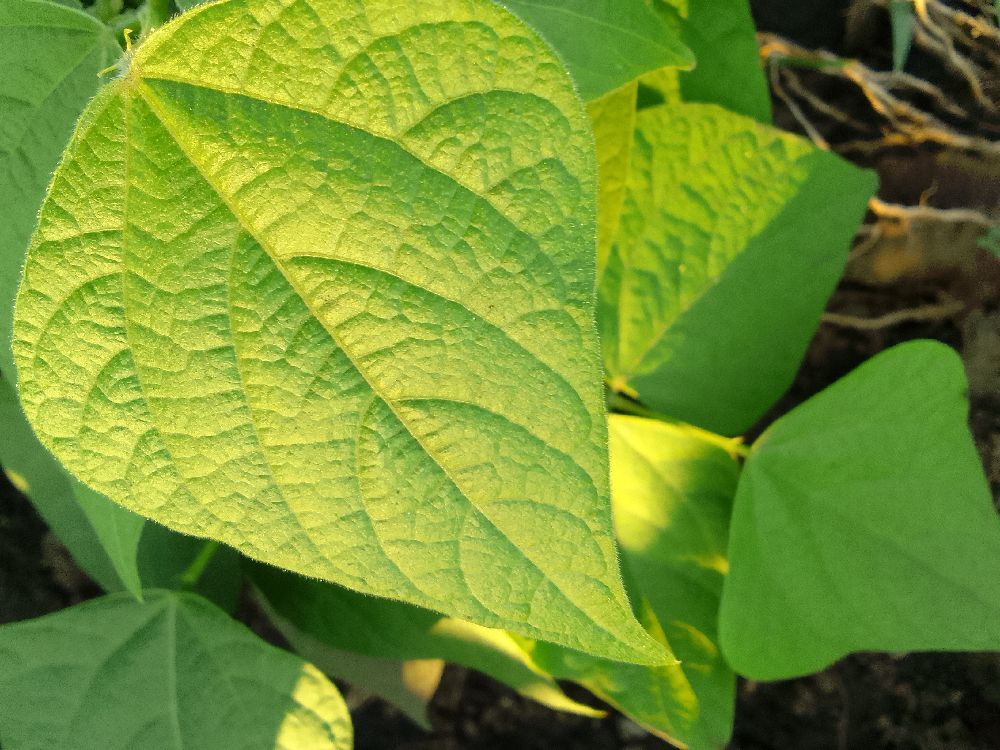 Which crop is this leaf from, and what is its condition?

common bean, healthy
